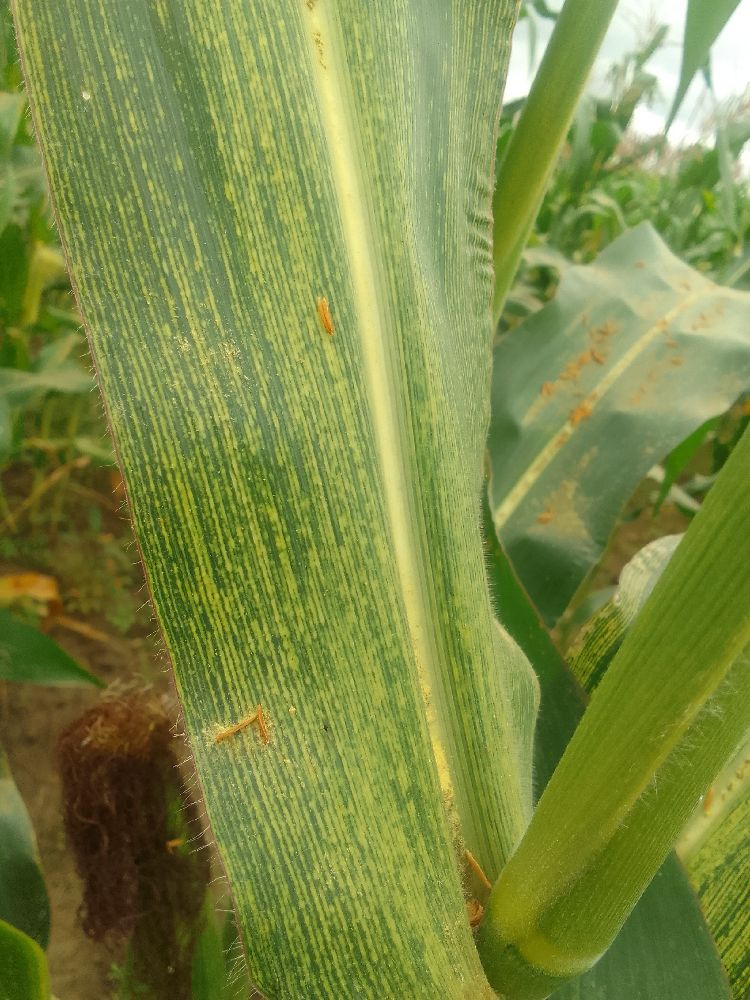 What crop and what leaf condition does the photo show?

maize, maize streak virus
